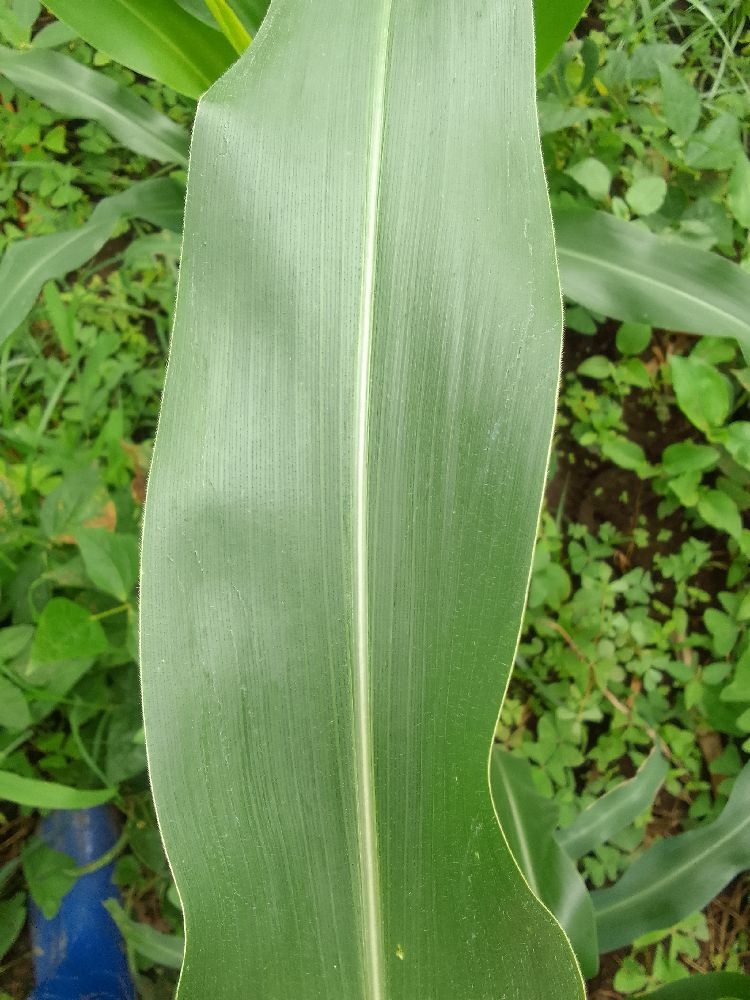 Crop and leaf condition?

maize, healthy
